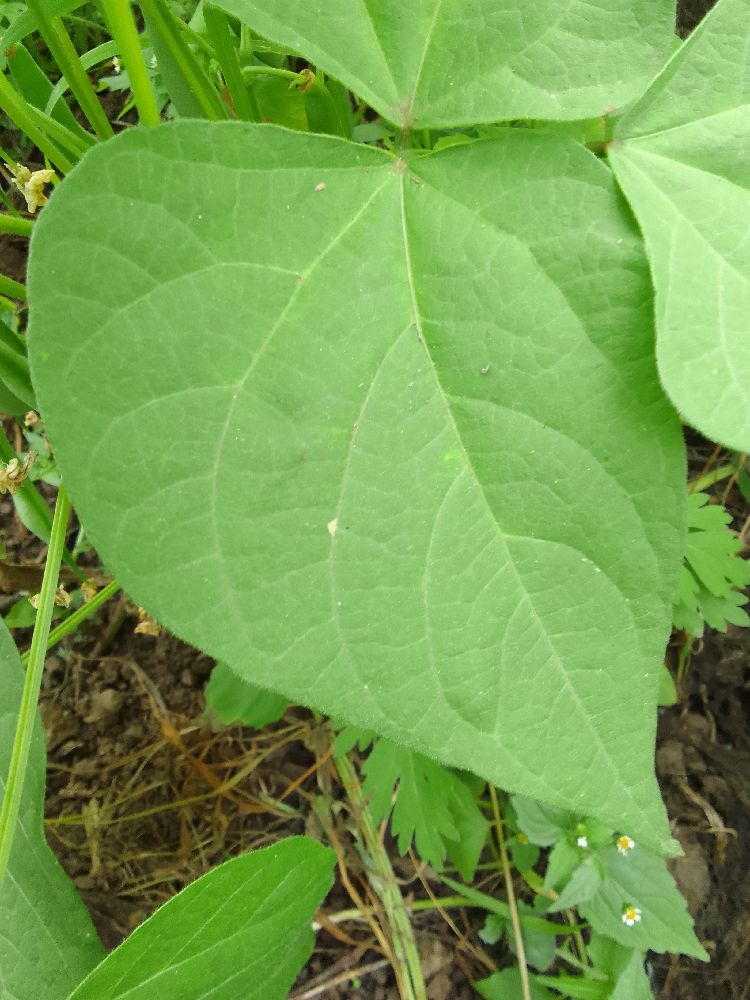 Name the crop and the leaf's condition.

common bean, healthy
